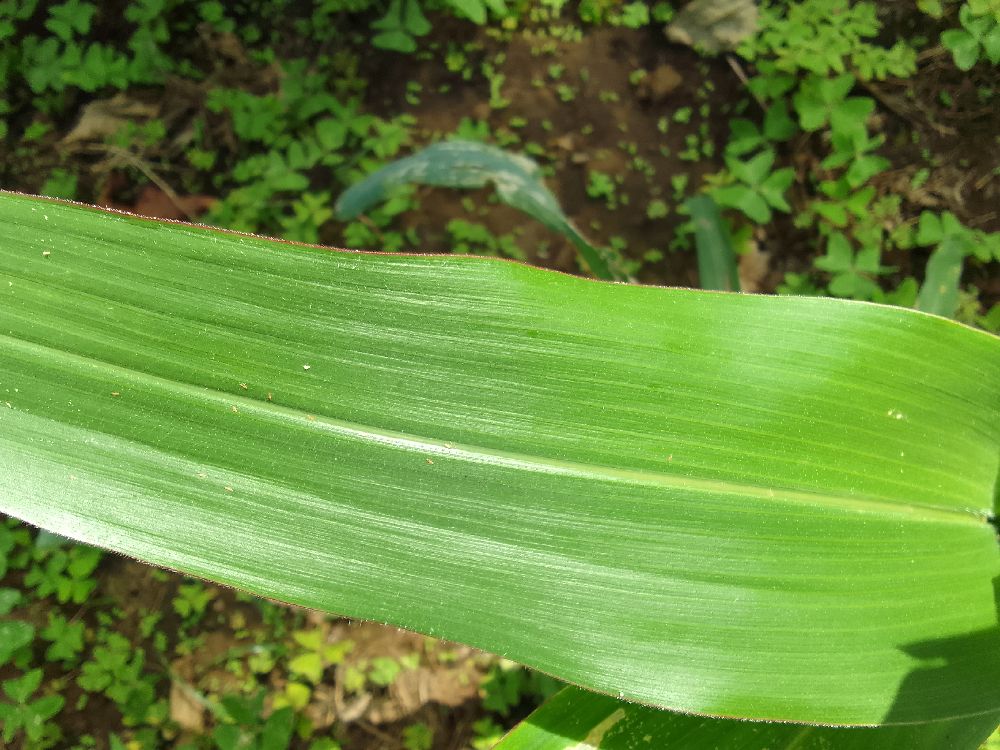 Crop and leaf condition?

maize, healthy
